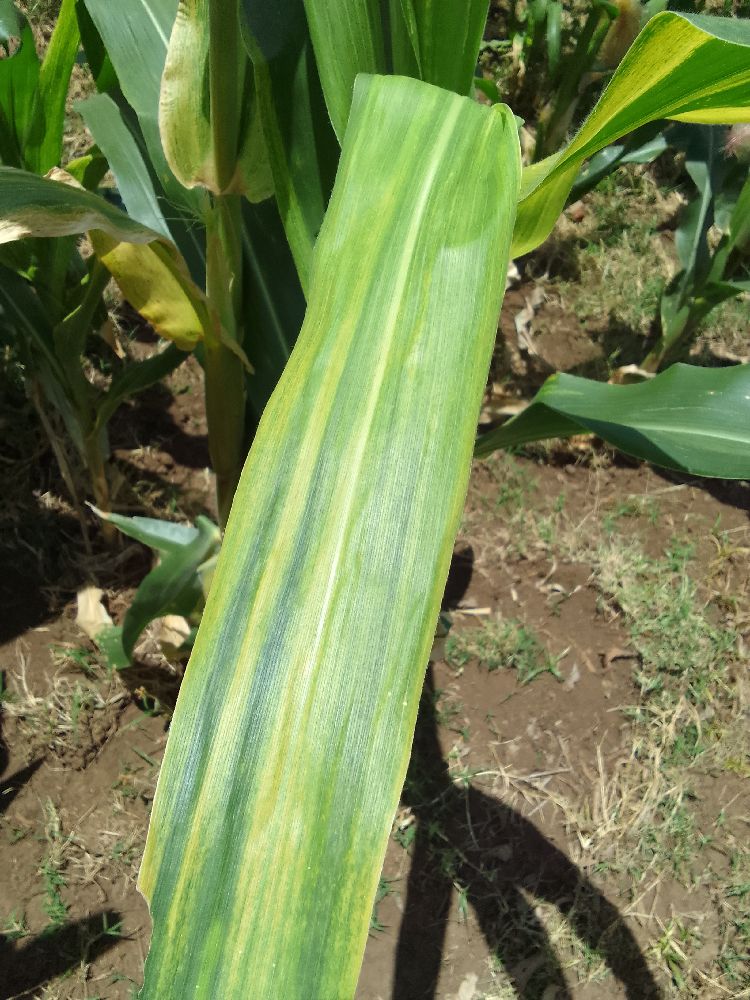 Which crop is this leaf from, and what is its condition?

maize, maize lethal necrosis
